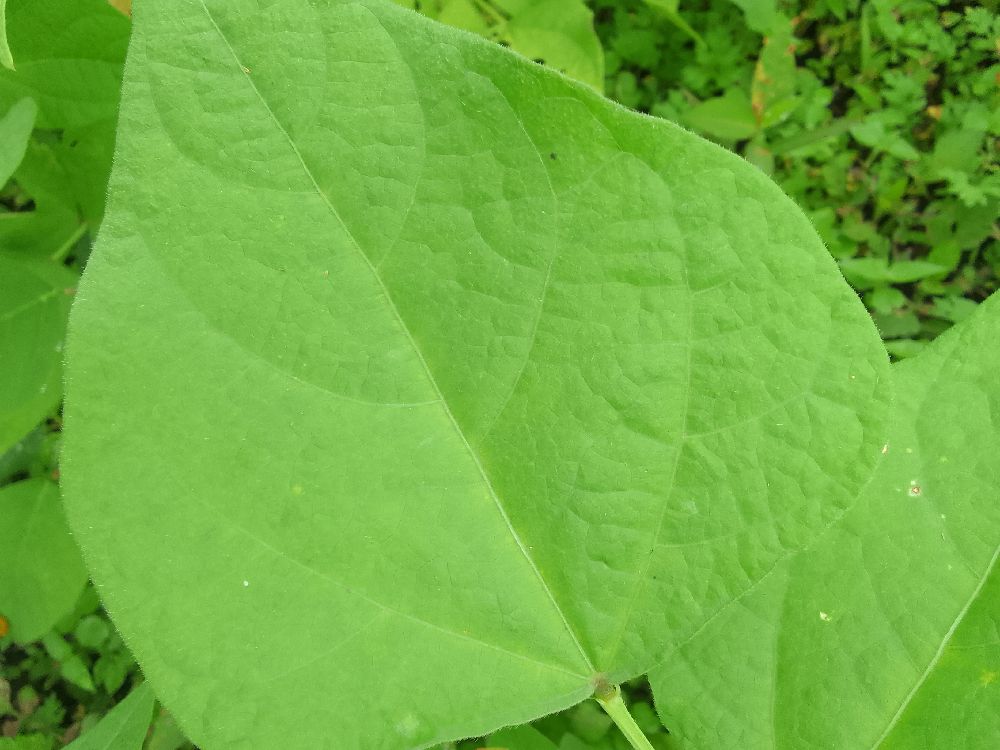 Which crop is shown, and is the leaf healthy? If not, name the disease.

common bean, healthy
